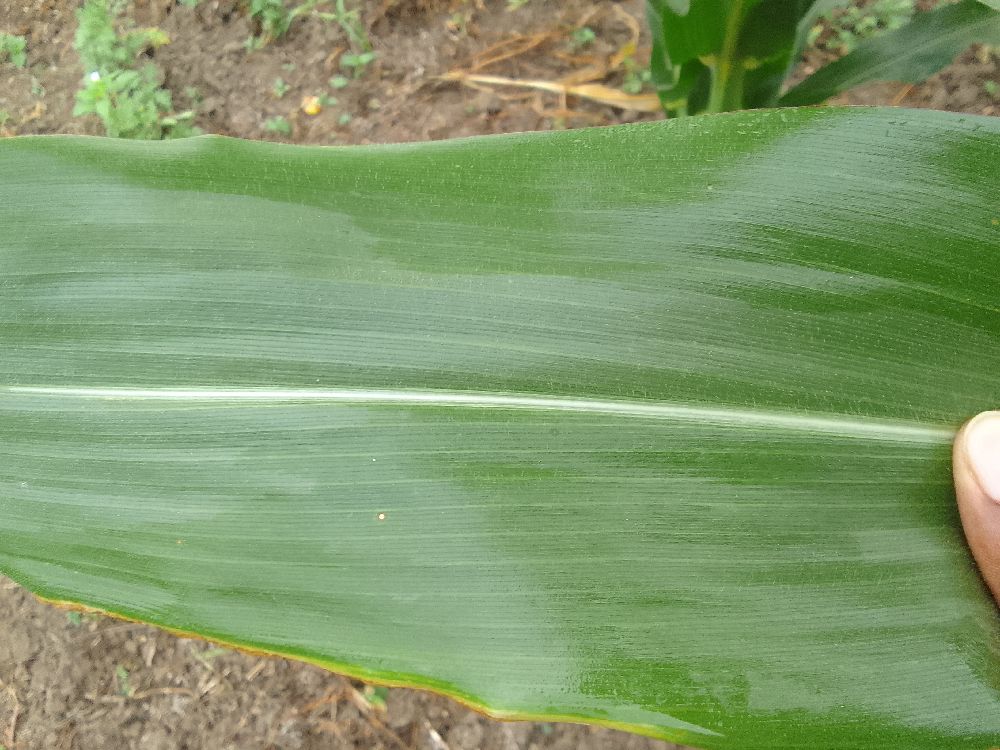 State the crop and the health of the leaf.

maize, healthy
